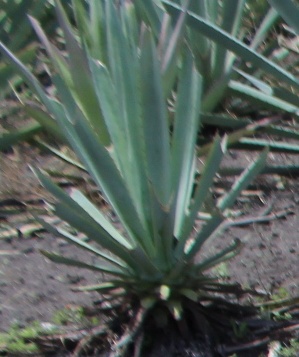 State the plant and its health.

agave, small
